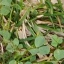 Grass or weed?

unstructured weed
